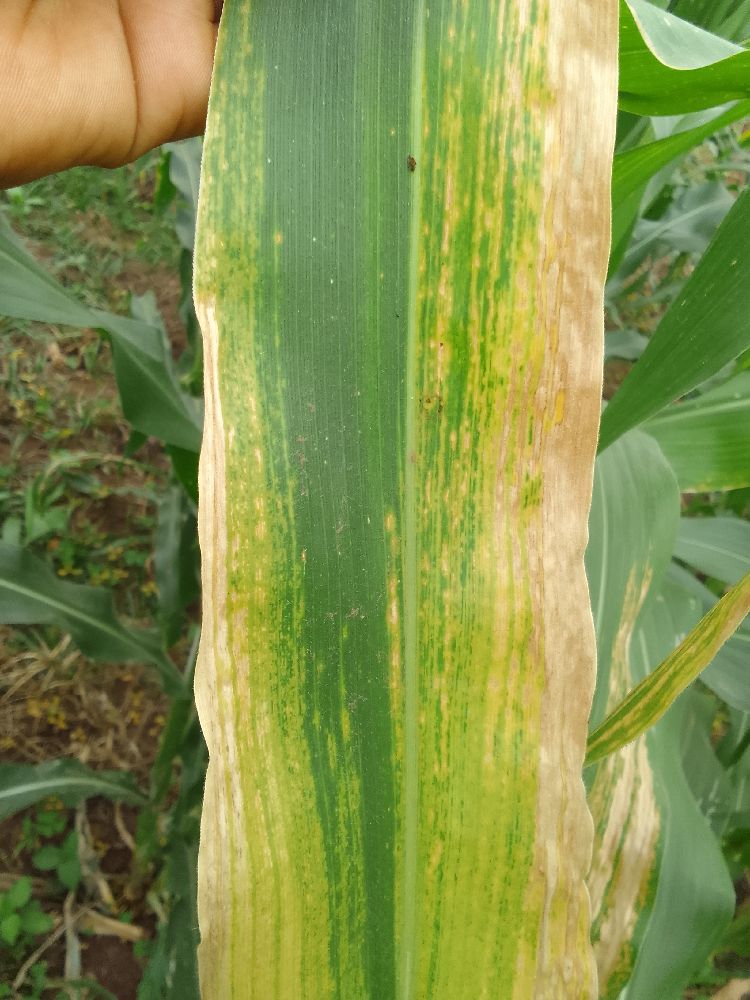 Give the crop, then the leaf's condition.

maize, maize lethal necrosis
